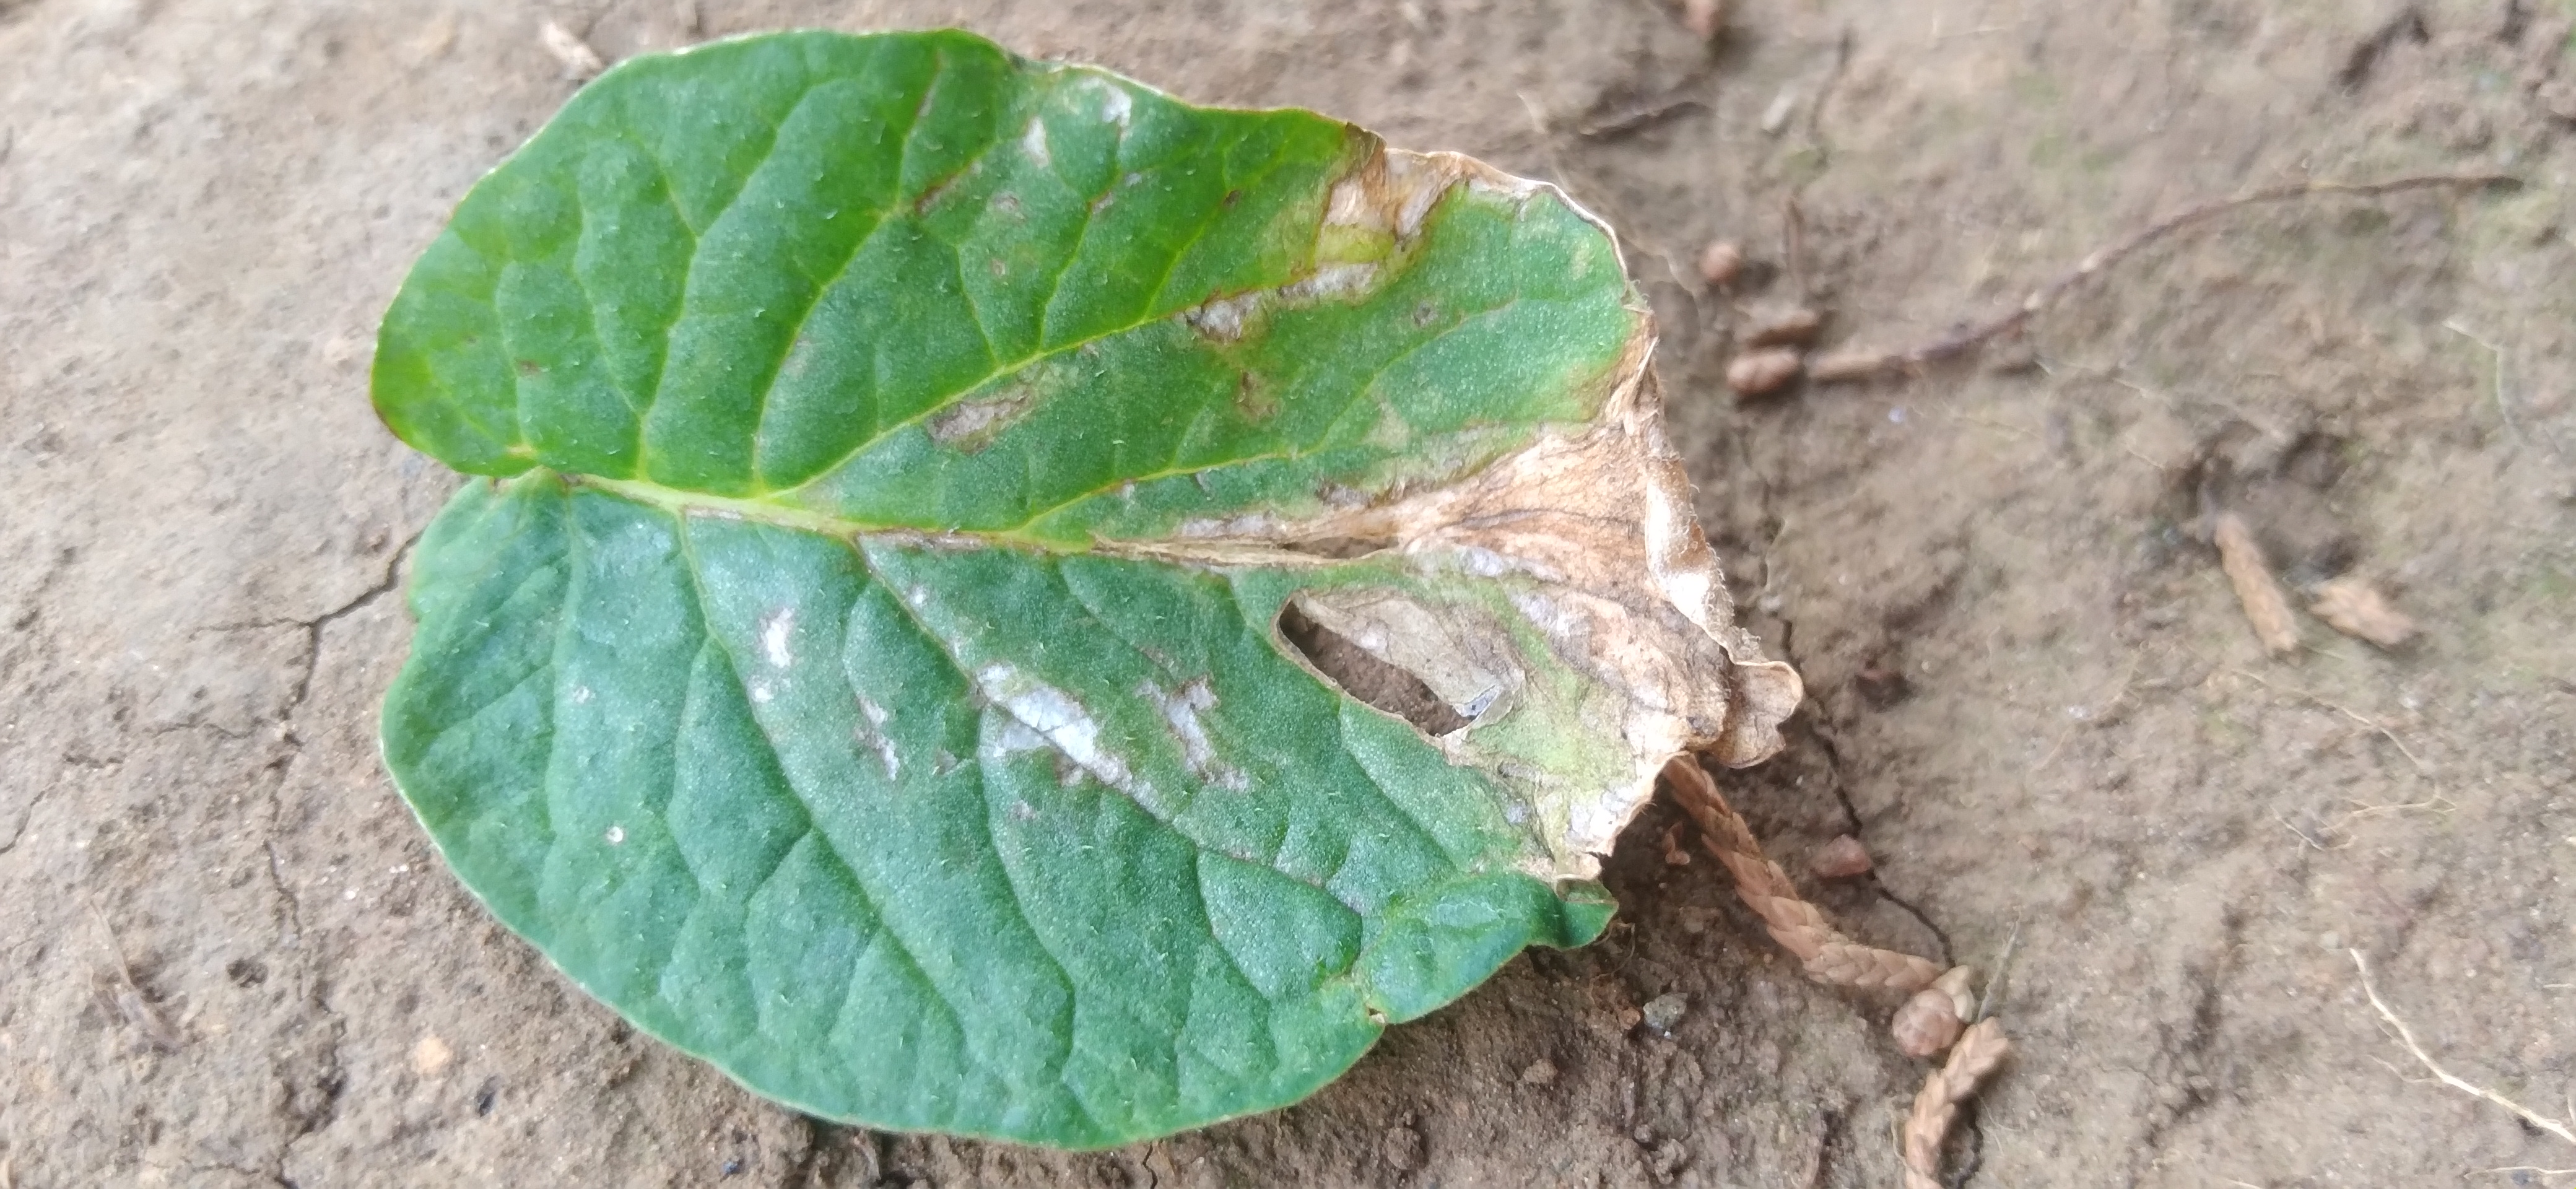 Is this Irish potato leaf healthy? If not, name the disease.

early blight
